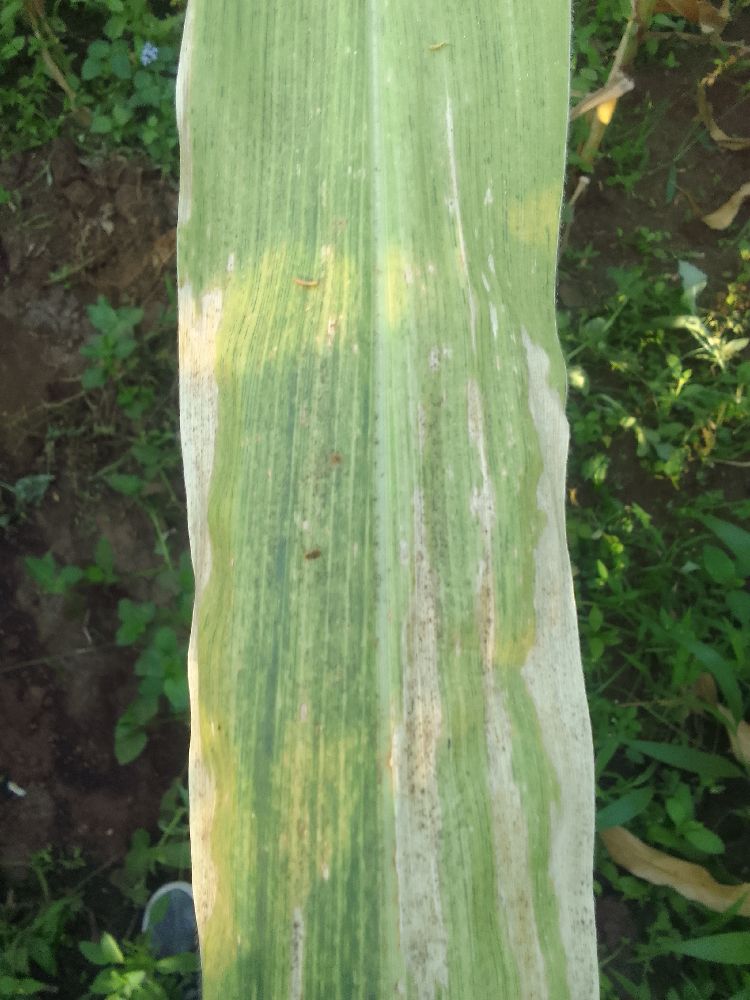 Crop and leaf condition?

maize, maize lethal necrosis
